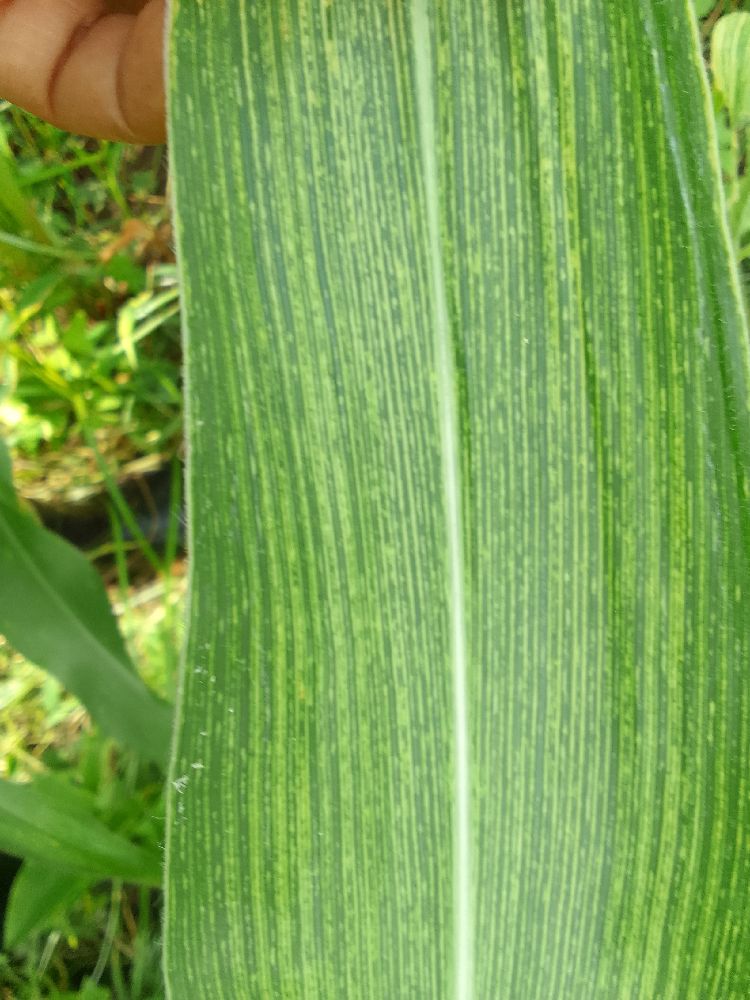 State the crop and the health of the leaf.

maize, maize streak virus
